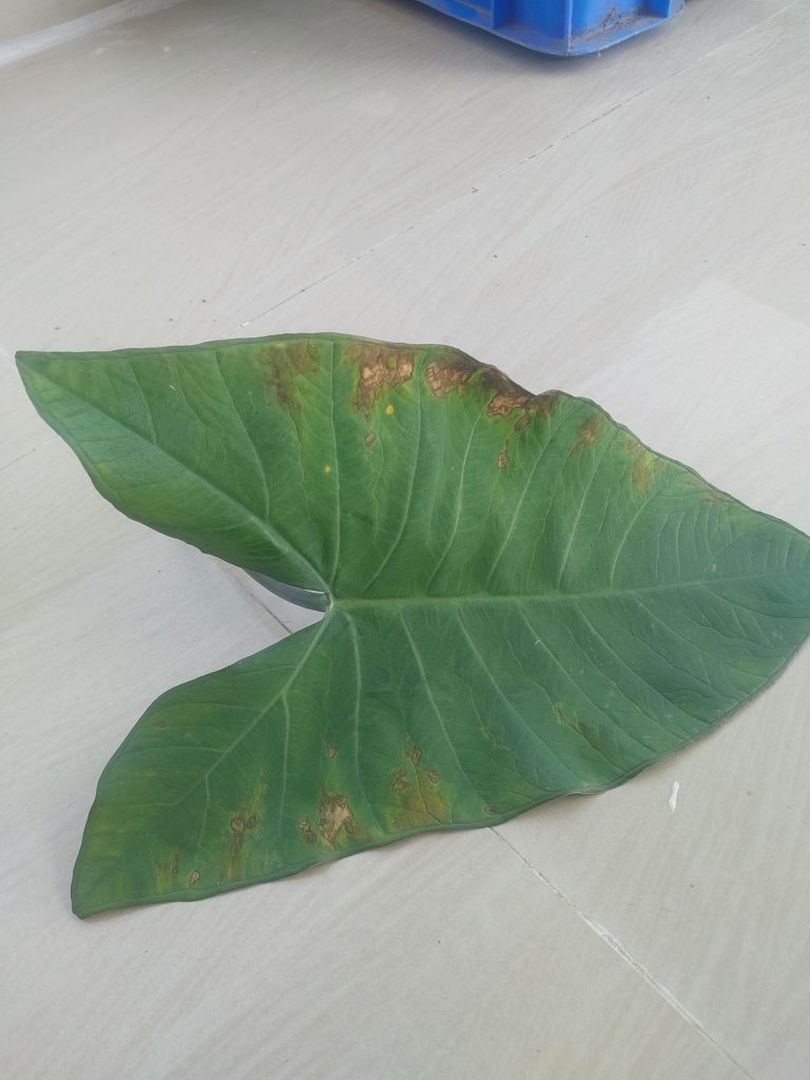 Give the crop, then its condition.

taro, leaf blight
